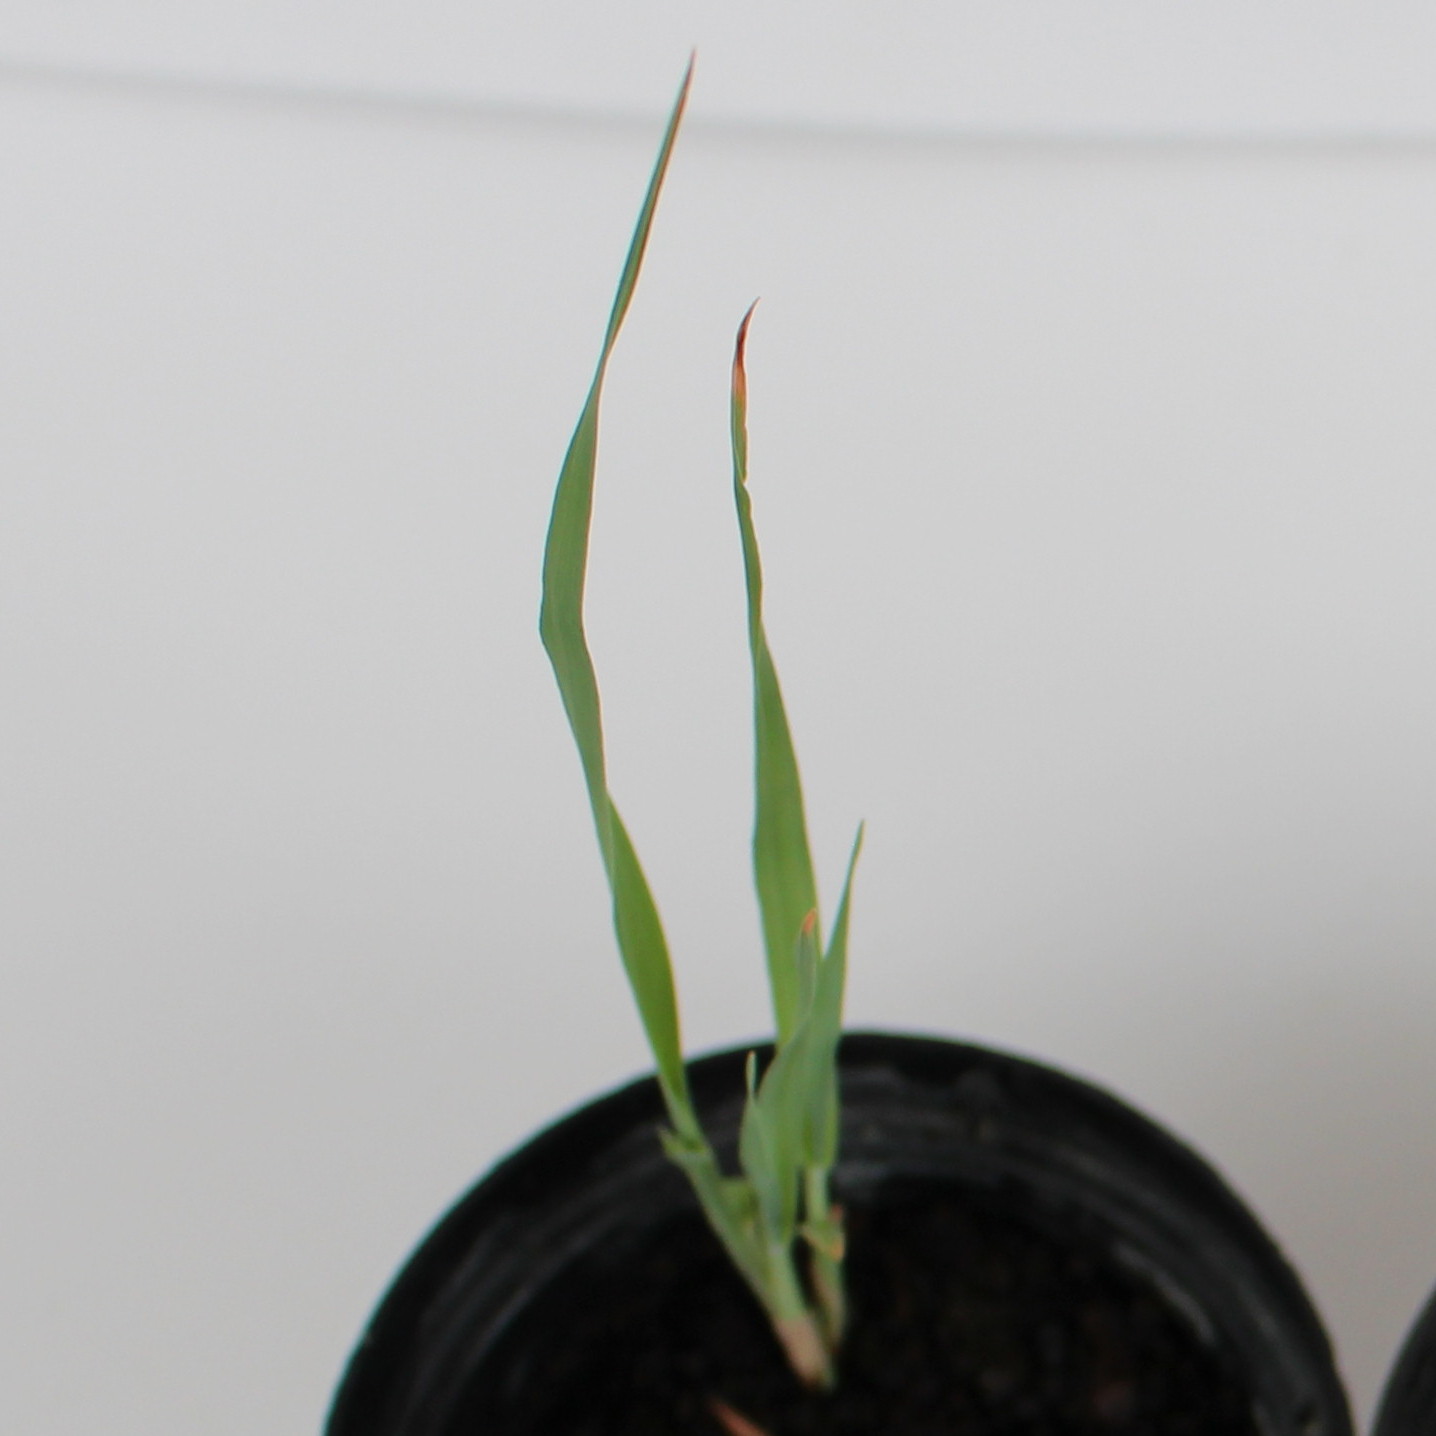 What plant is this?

Avena sterilis
